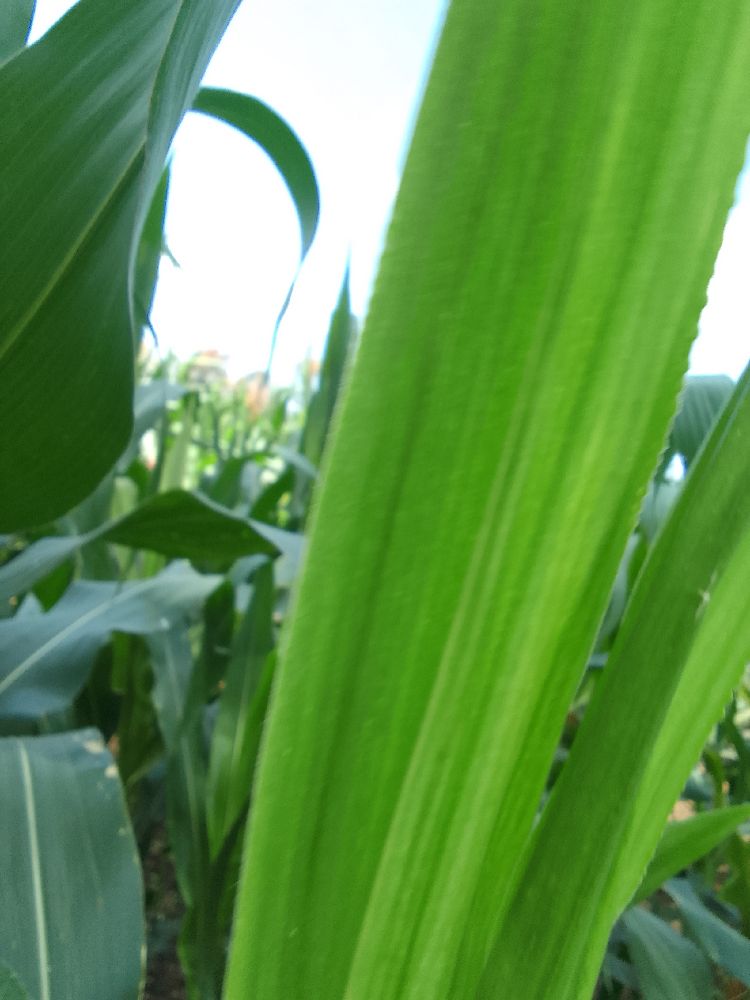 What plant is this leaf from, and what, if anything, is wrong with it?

maize, maize lethal necrosis
